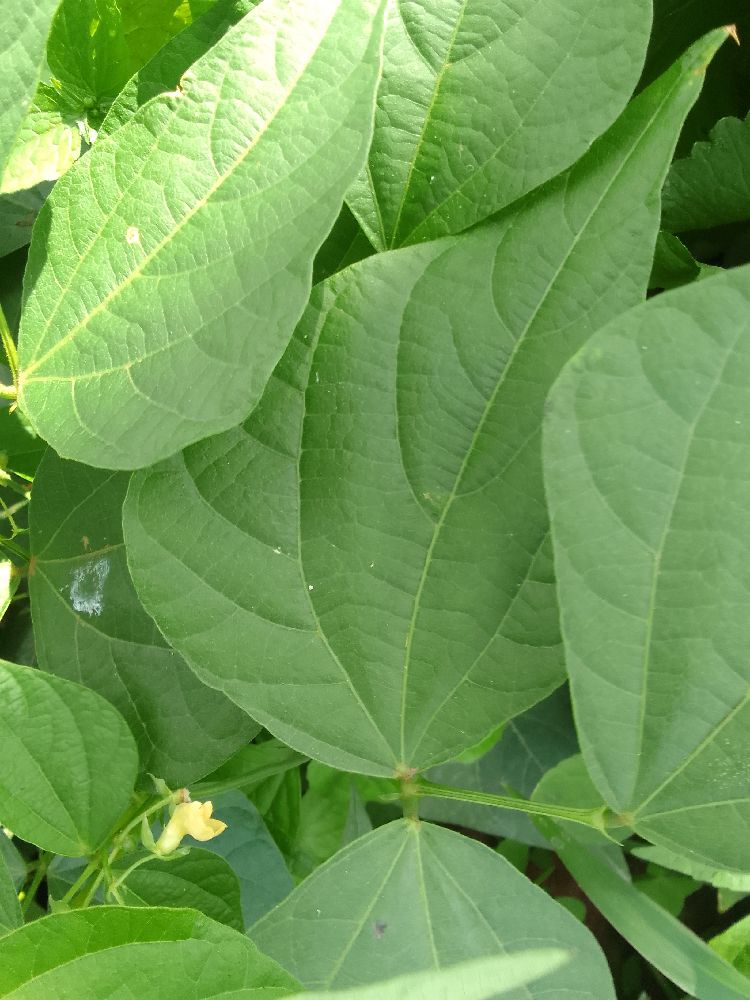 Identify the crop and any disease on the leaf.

common bean, healthy
